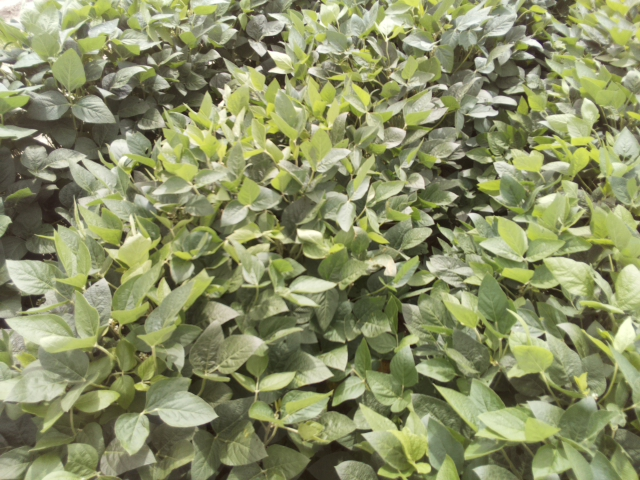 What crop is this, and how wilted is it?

soybean, leaves with no wilting
